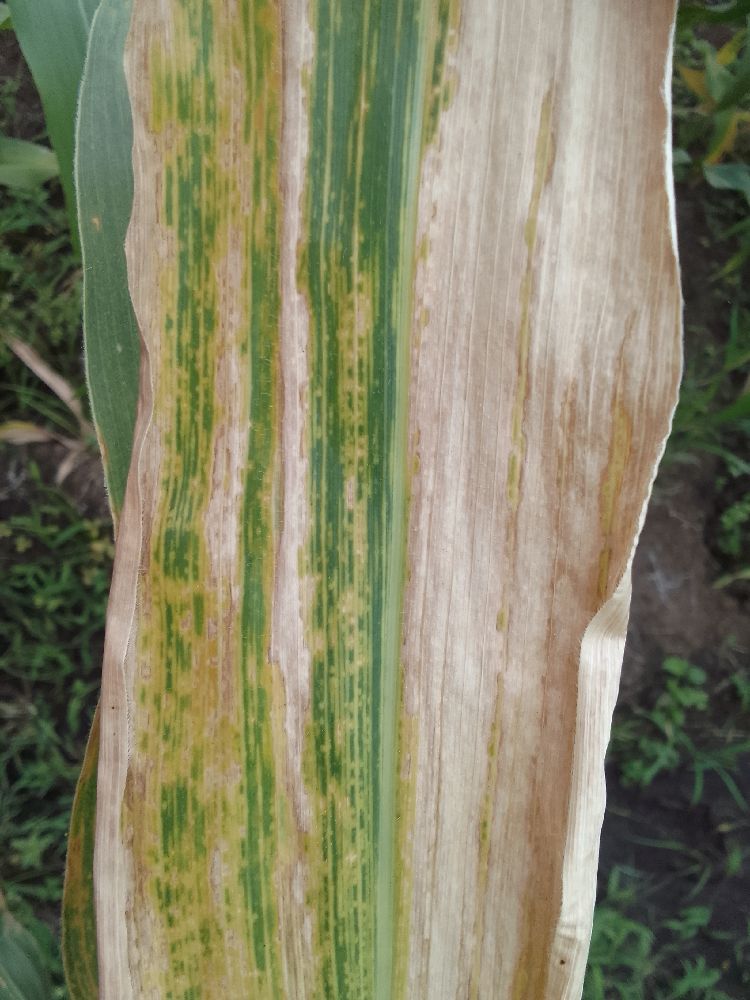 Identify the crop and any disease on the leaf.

maize, maize lethal necrosis
